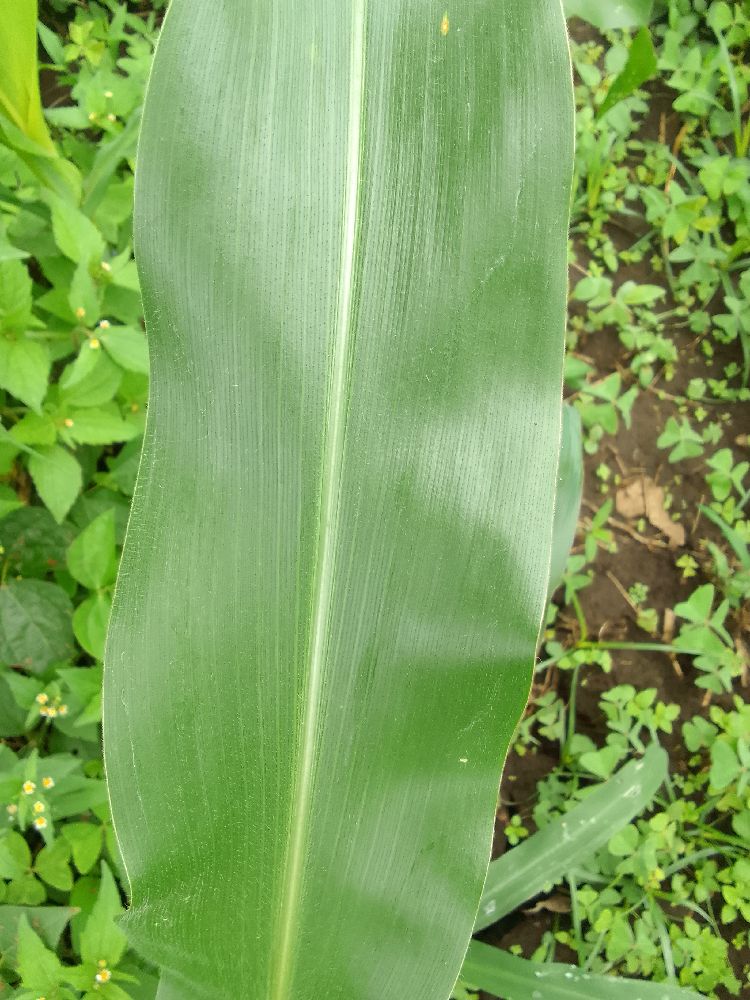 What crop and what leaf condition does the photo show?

maize, healthy
